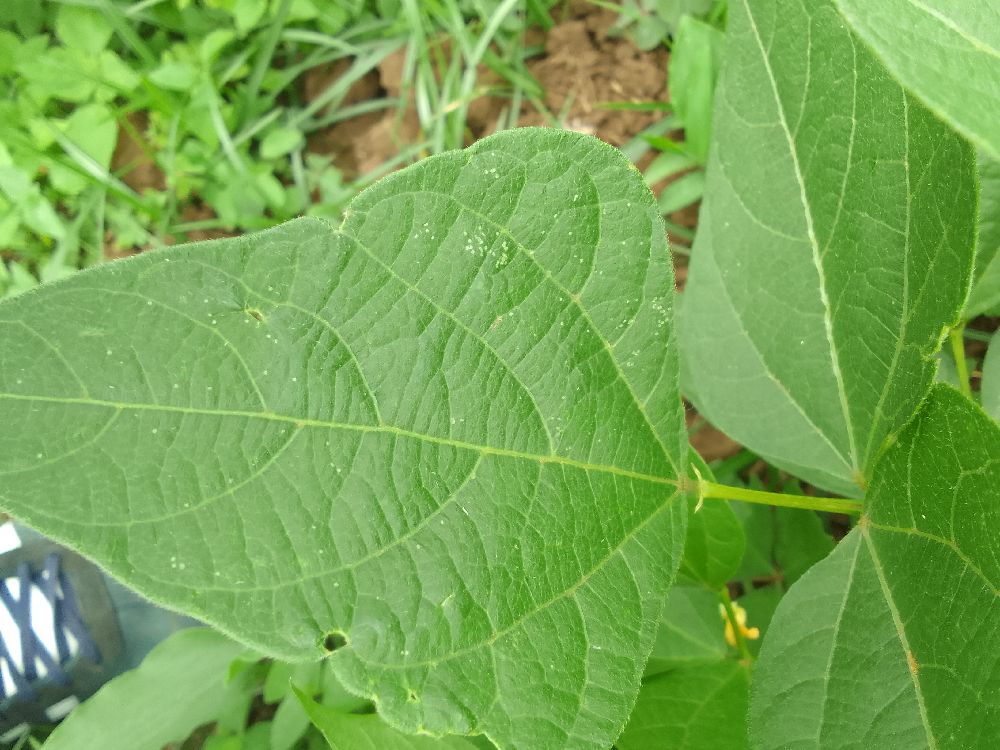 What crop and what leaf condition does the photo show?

common bean, healthy
